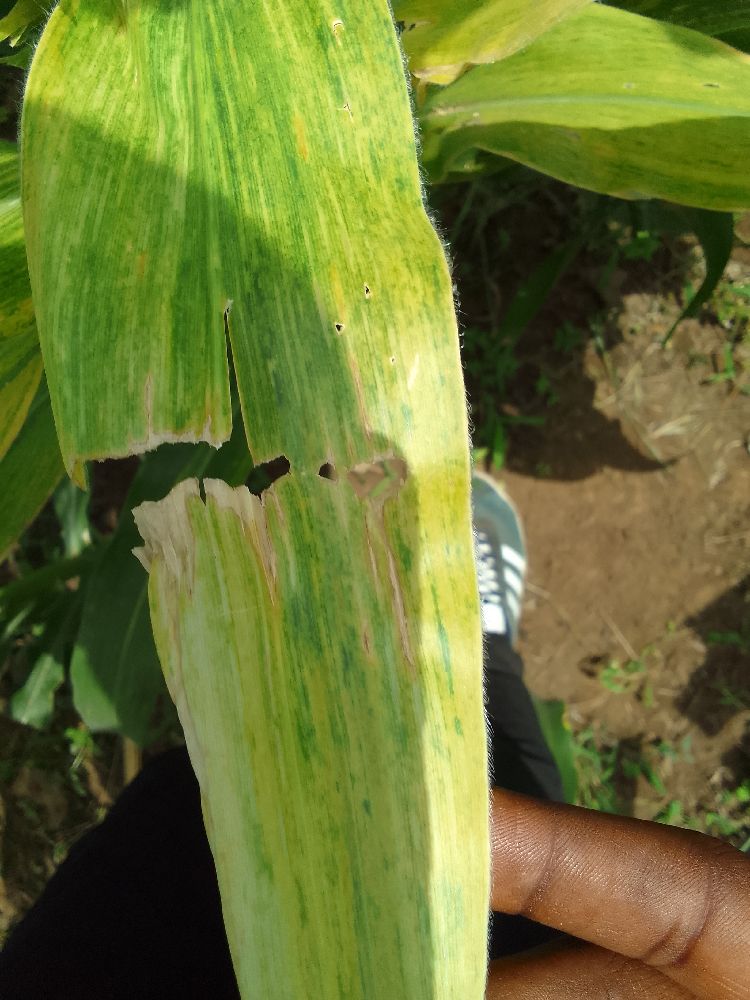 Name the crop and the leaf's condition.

maize, maize lethal necrosis
